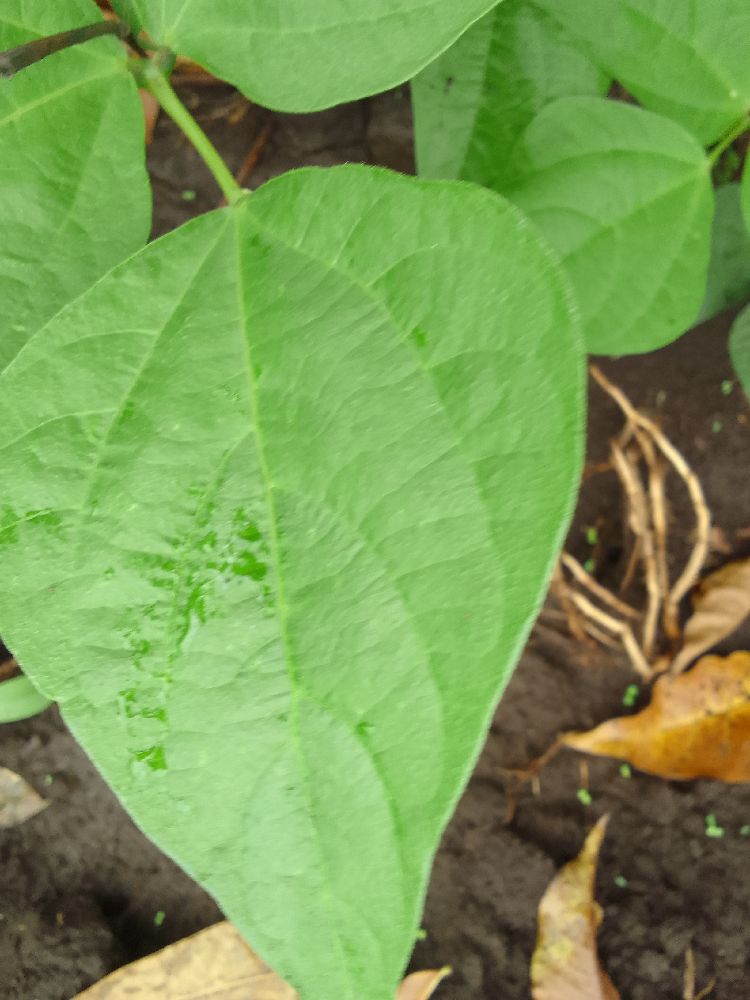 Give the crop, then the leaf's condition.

common bean, healthy
